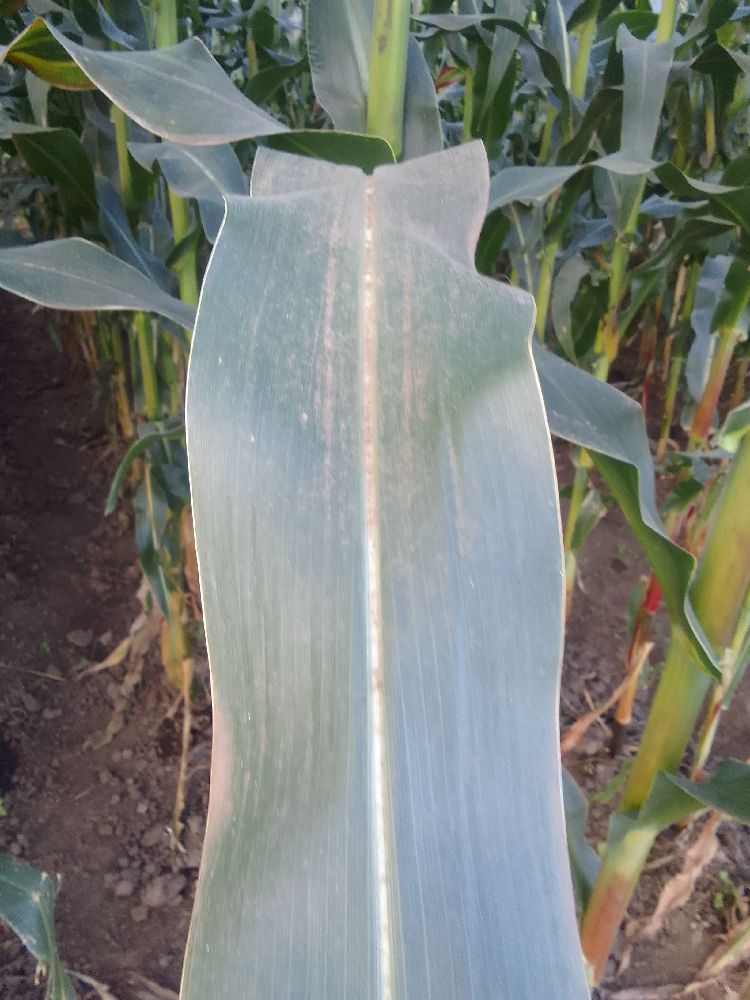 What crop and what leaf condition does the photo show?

maize, healthy
